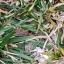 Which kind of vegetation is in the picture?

grass
